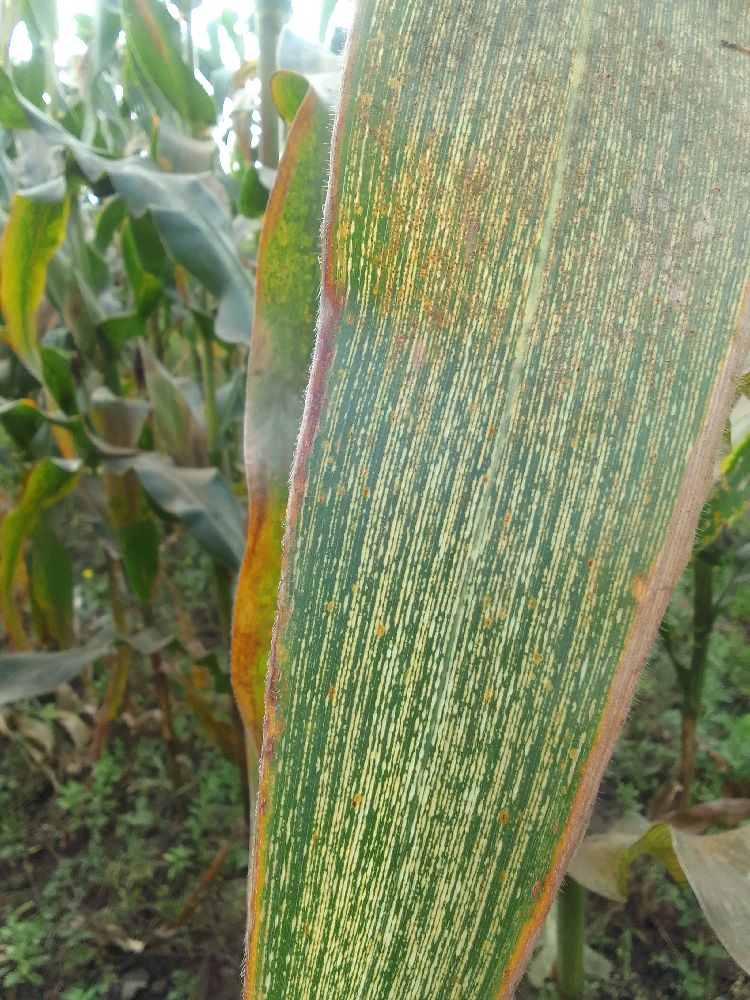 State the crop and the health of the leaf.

maize, maize streak virus
